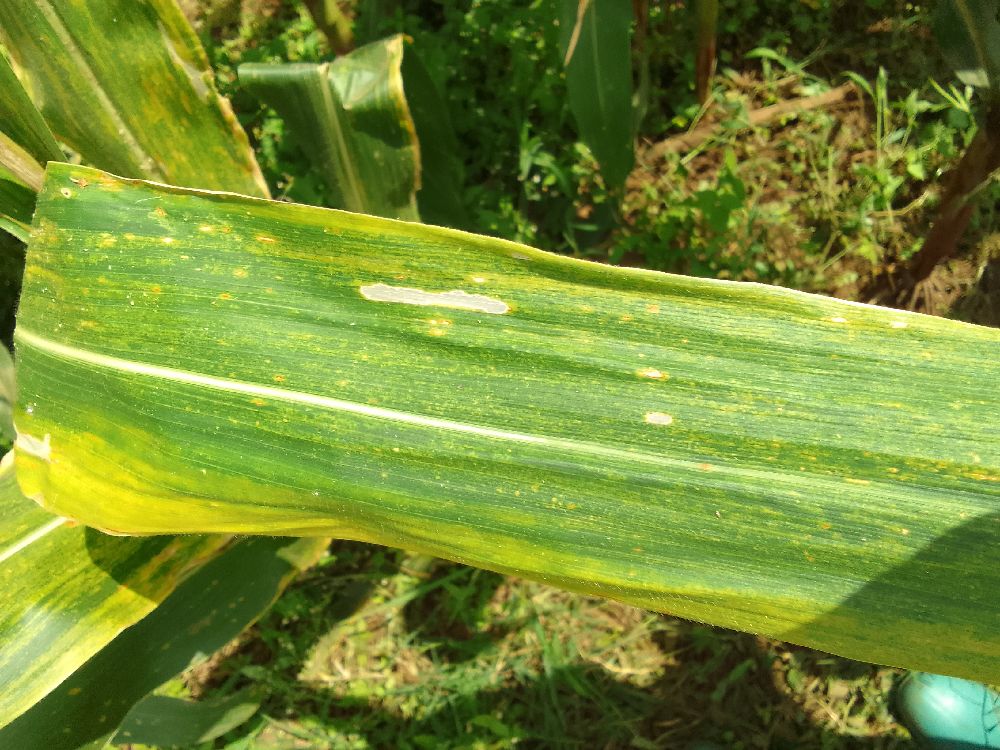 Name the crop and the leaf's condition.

maize, maize lethal necrosis
